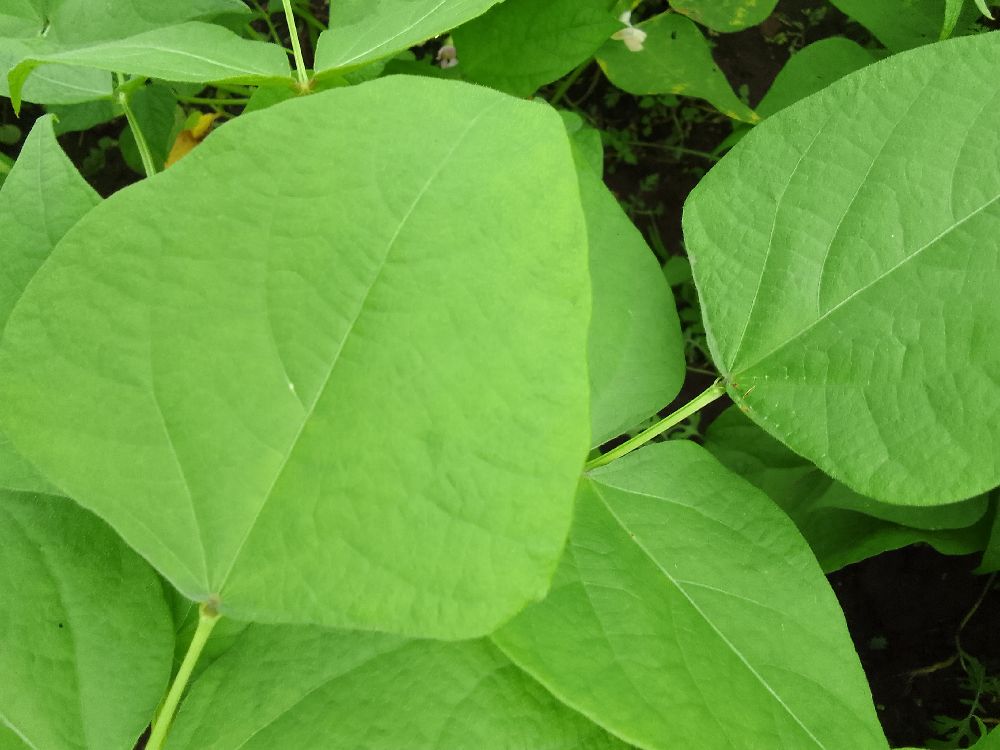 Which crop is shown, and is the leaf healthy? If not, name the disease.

common bean, healthy
